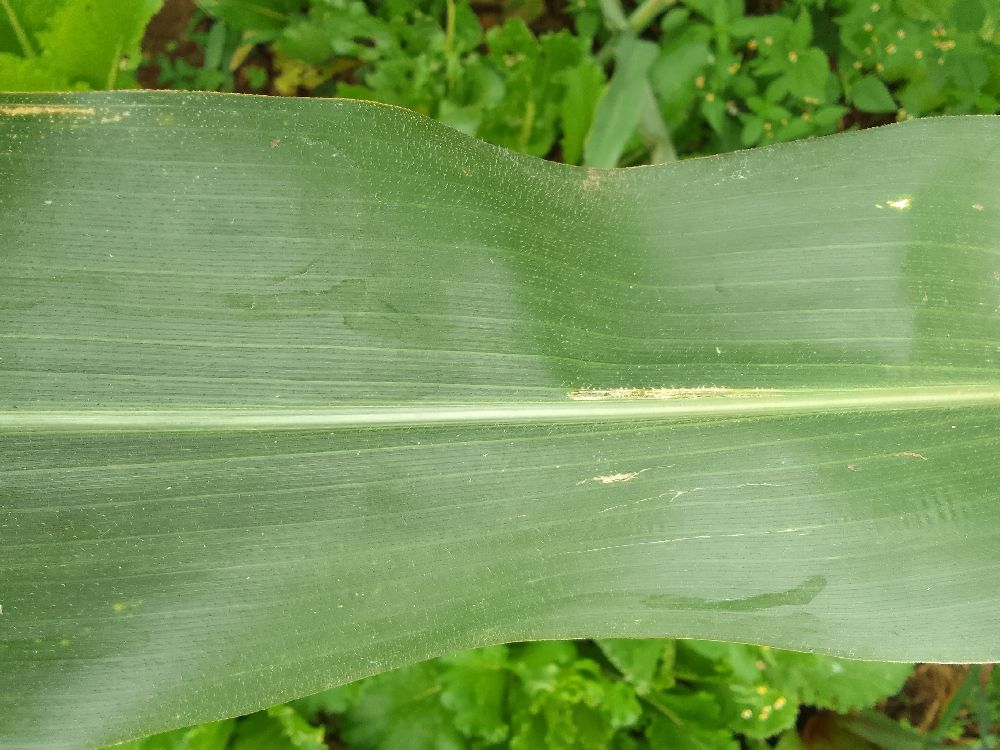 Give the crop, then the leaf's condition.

maize, healthy
